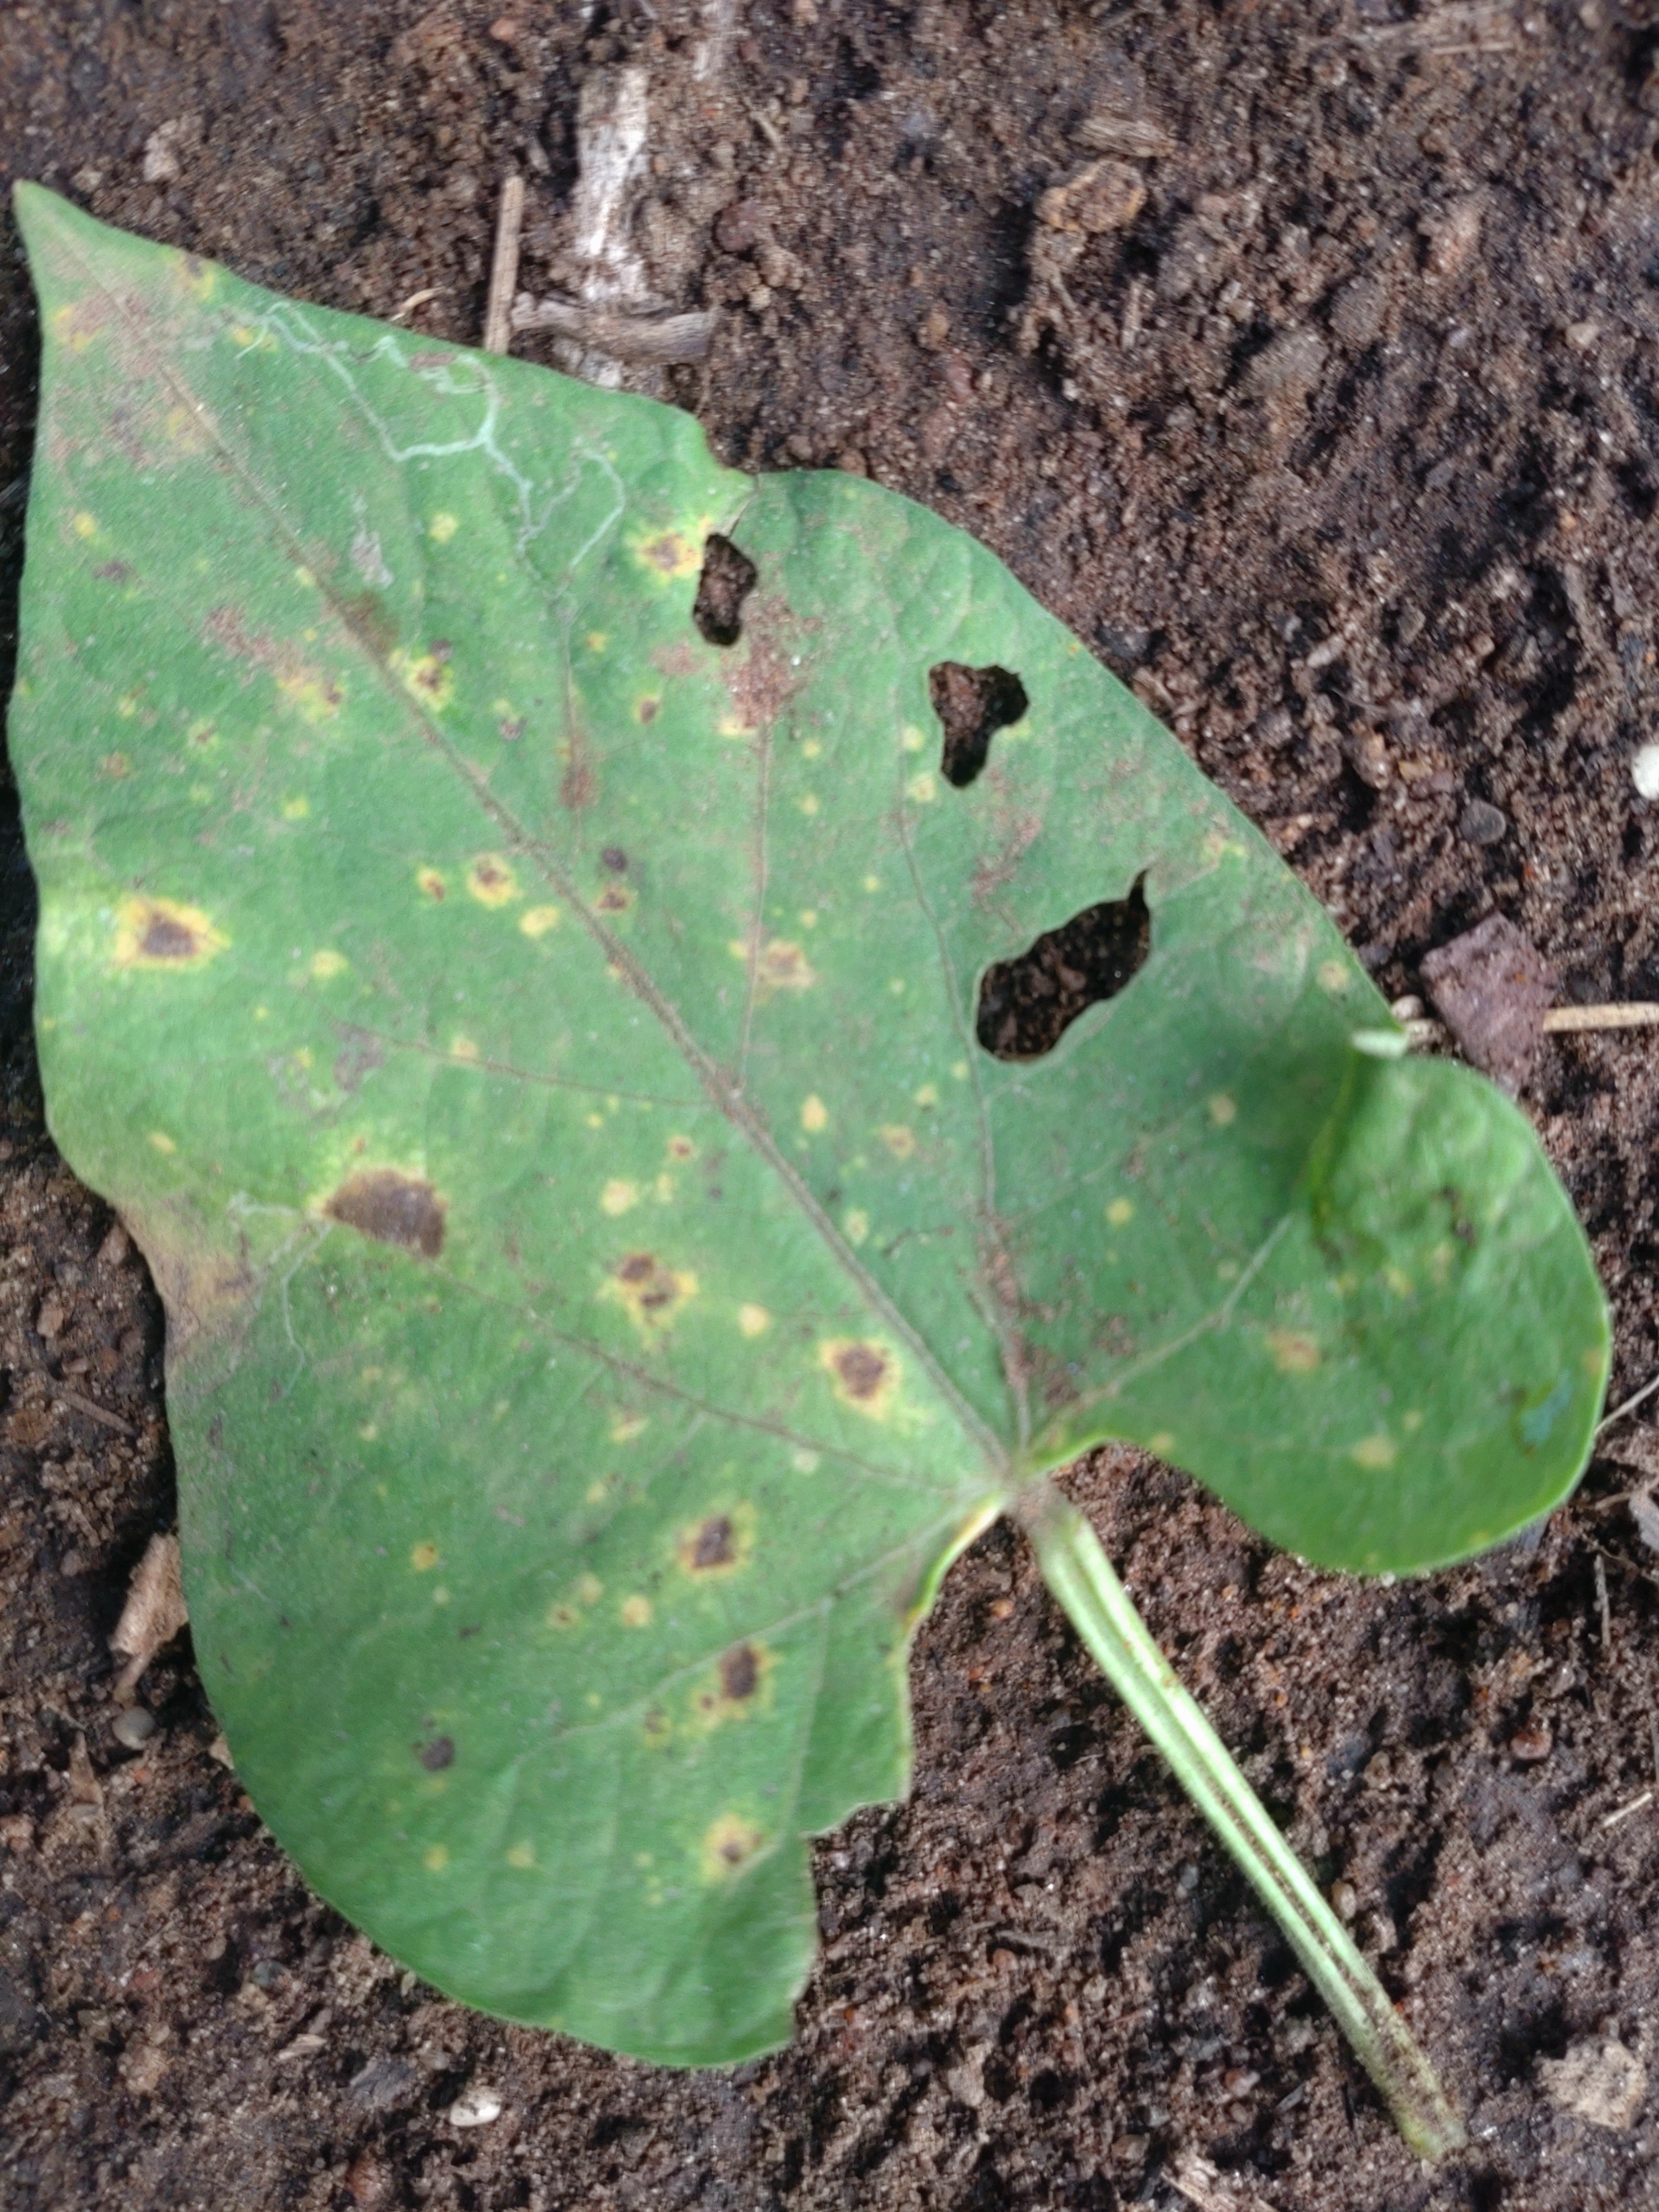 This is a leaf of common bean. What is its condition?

rust
